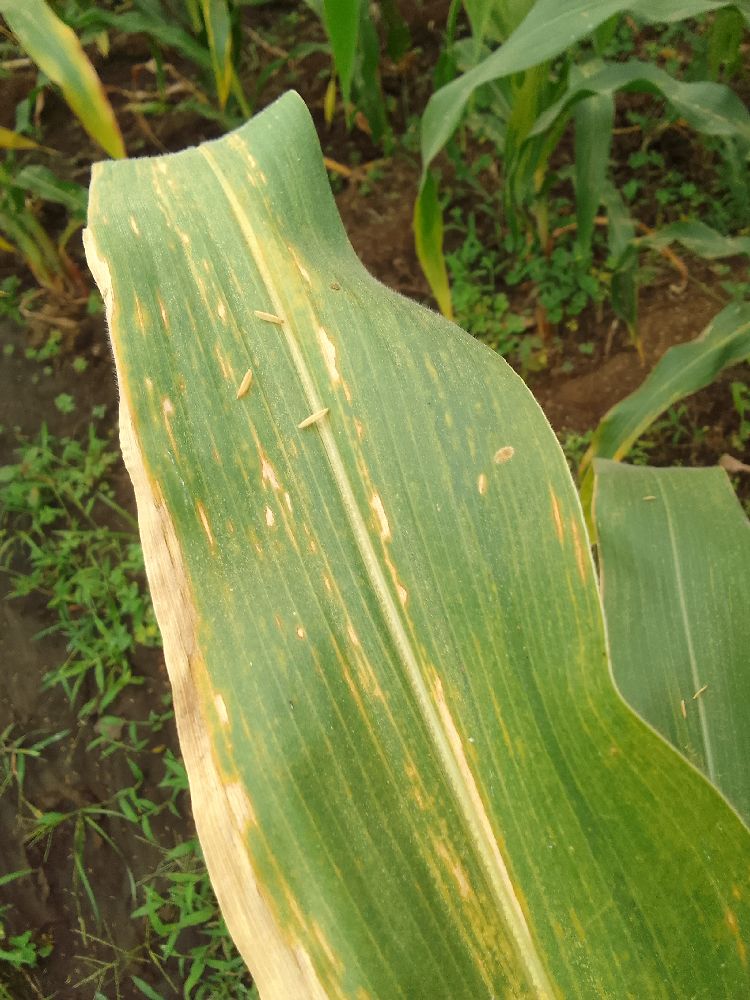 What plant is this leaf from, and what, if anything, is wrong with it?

maize, maize lethal necrosis
